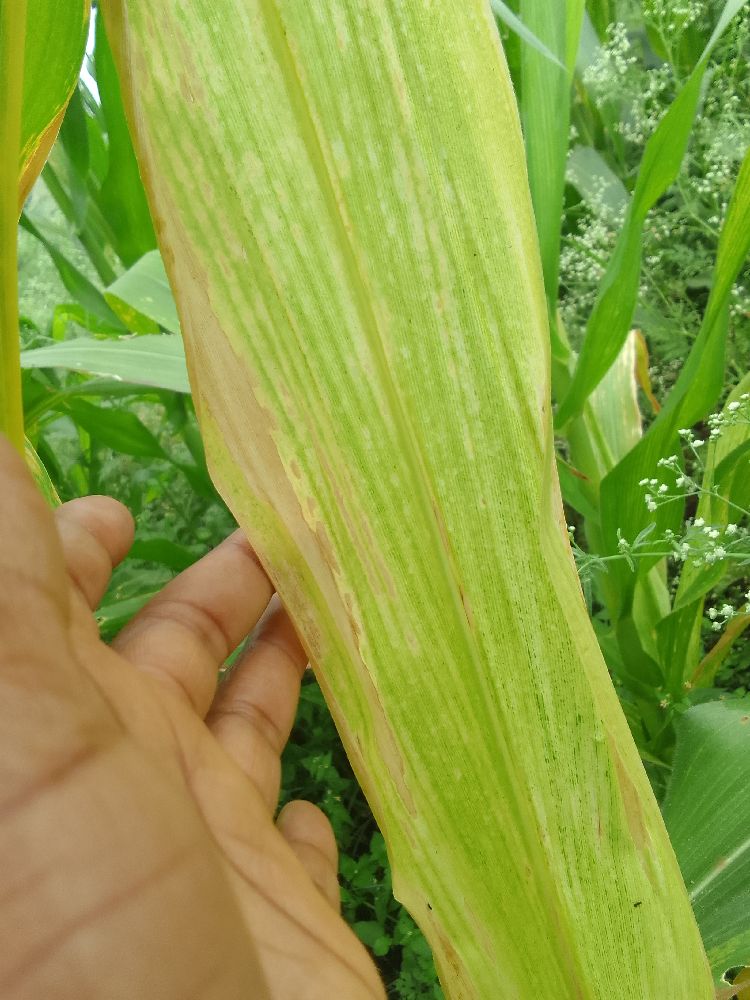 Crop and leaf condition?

maize, maize lethal necrosis
